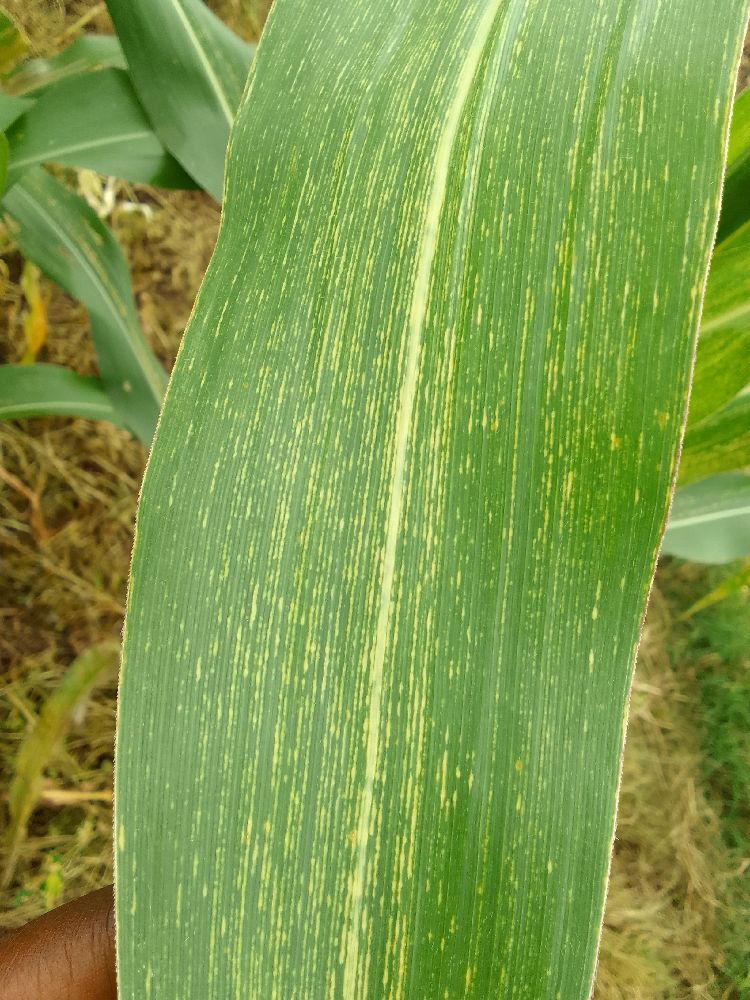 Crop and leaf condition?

maize, maize streak virus
